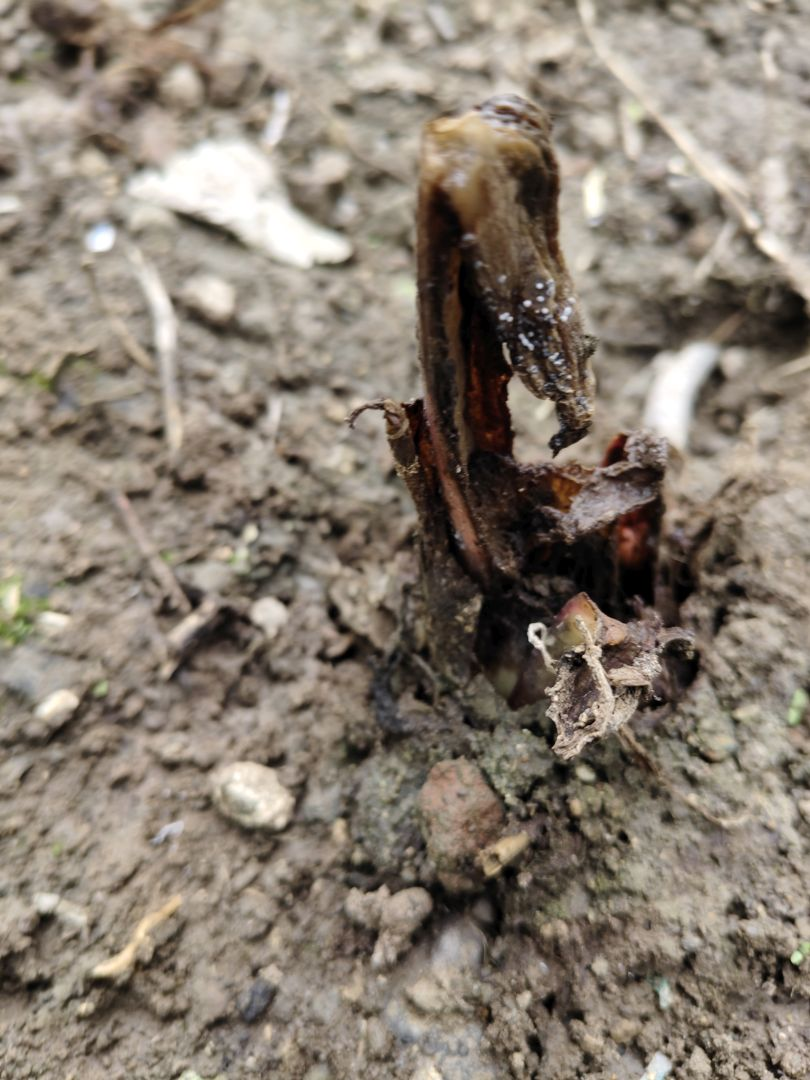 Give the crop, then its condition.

taro, root rot
